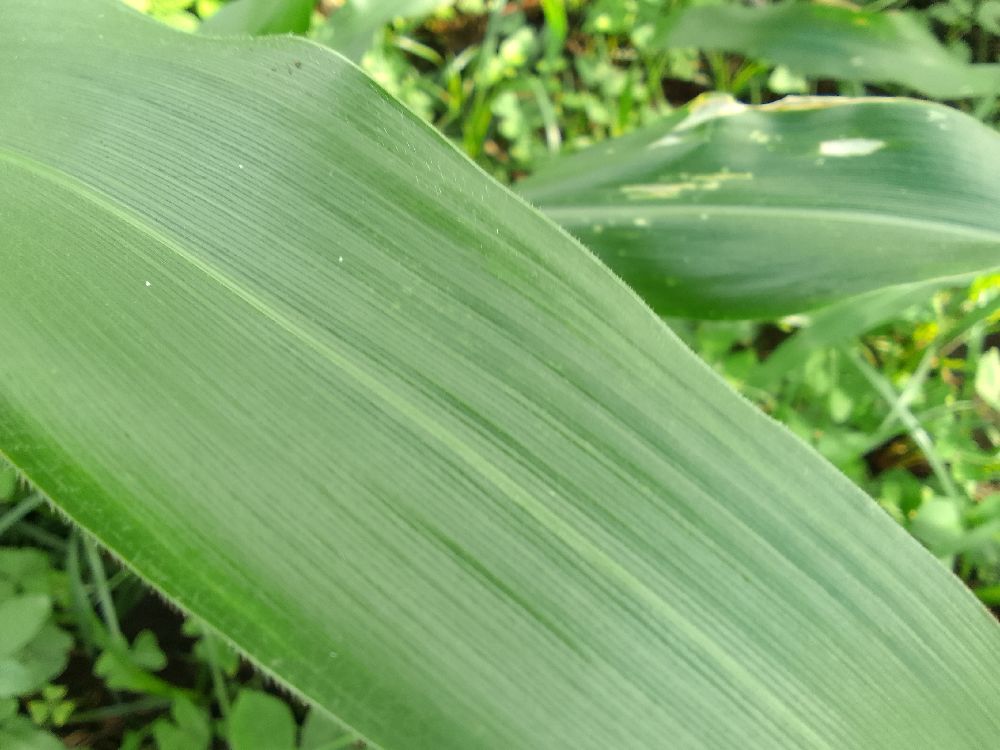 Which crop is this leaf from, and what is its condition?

maize, healthy
